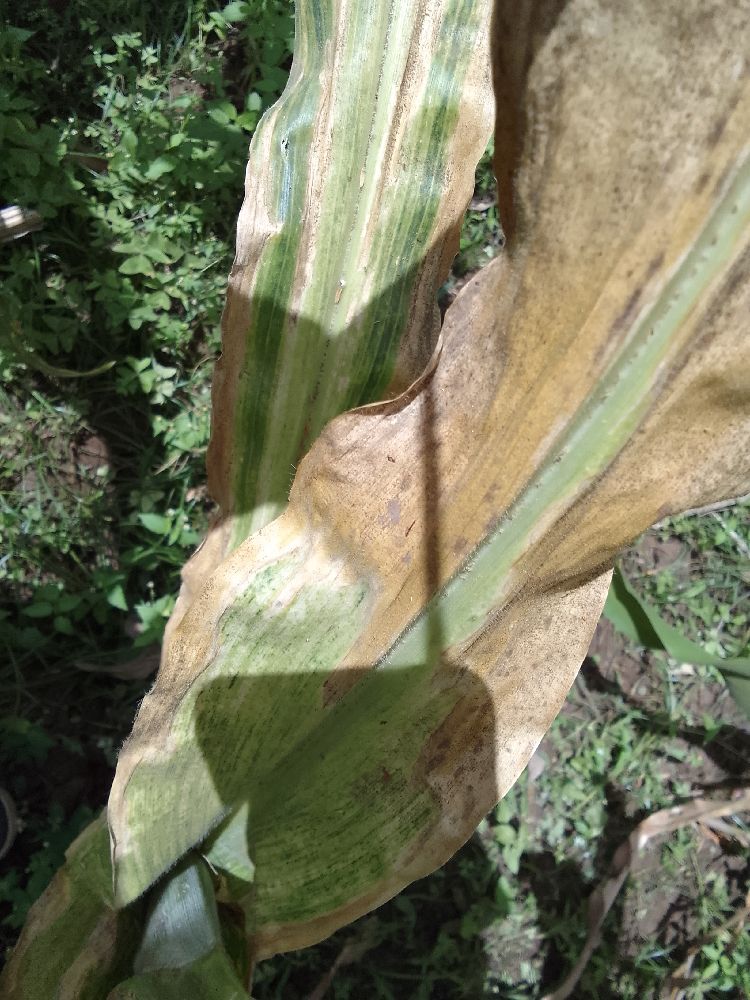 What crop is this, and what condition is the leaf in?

maize, maize lethal necrosis
